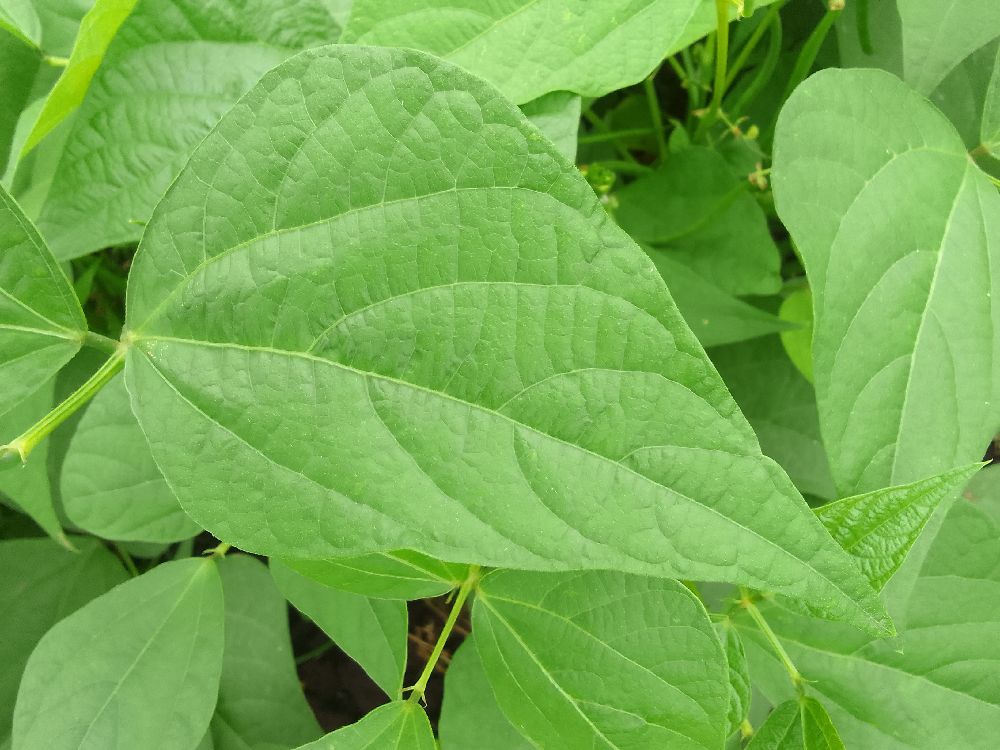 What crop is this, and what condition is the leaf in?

common bean, healthy
